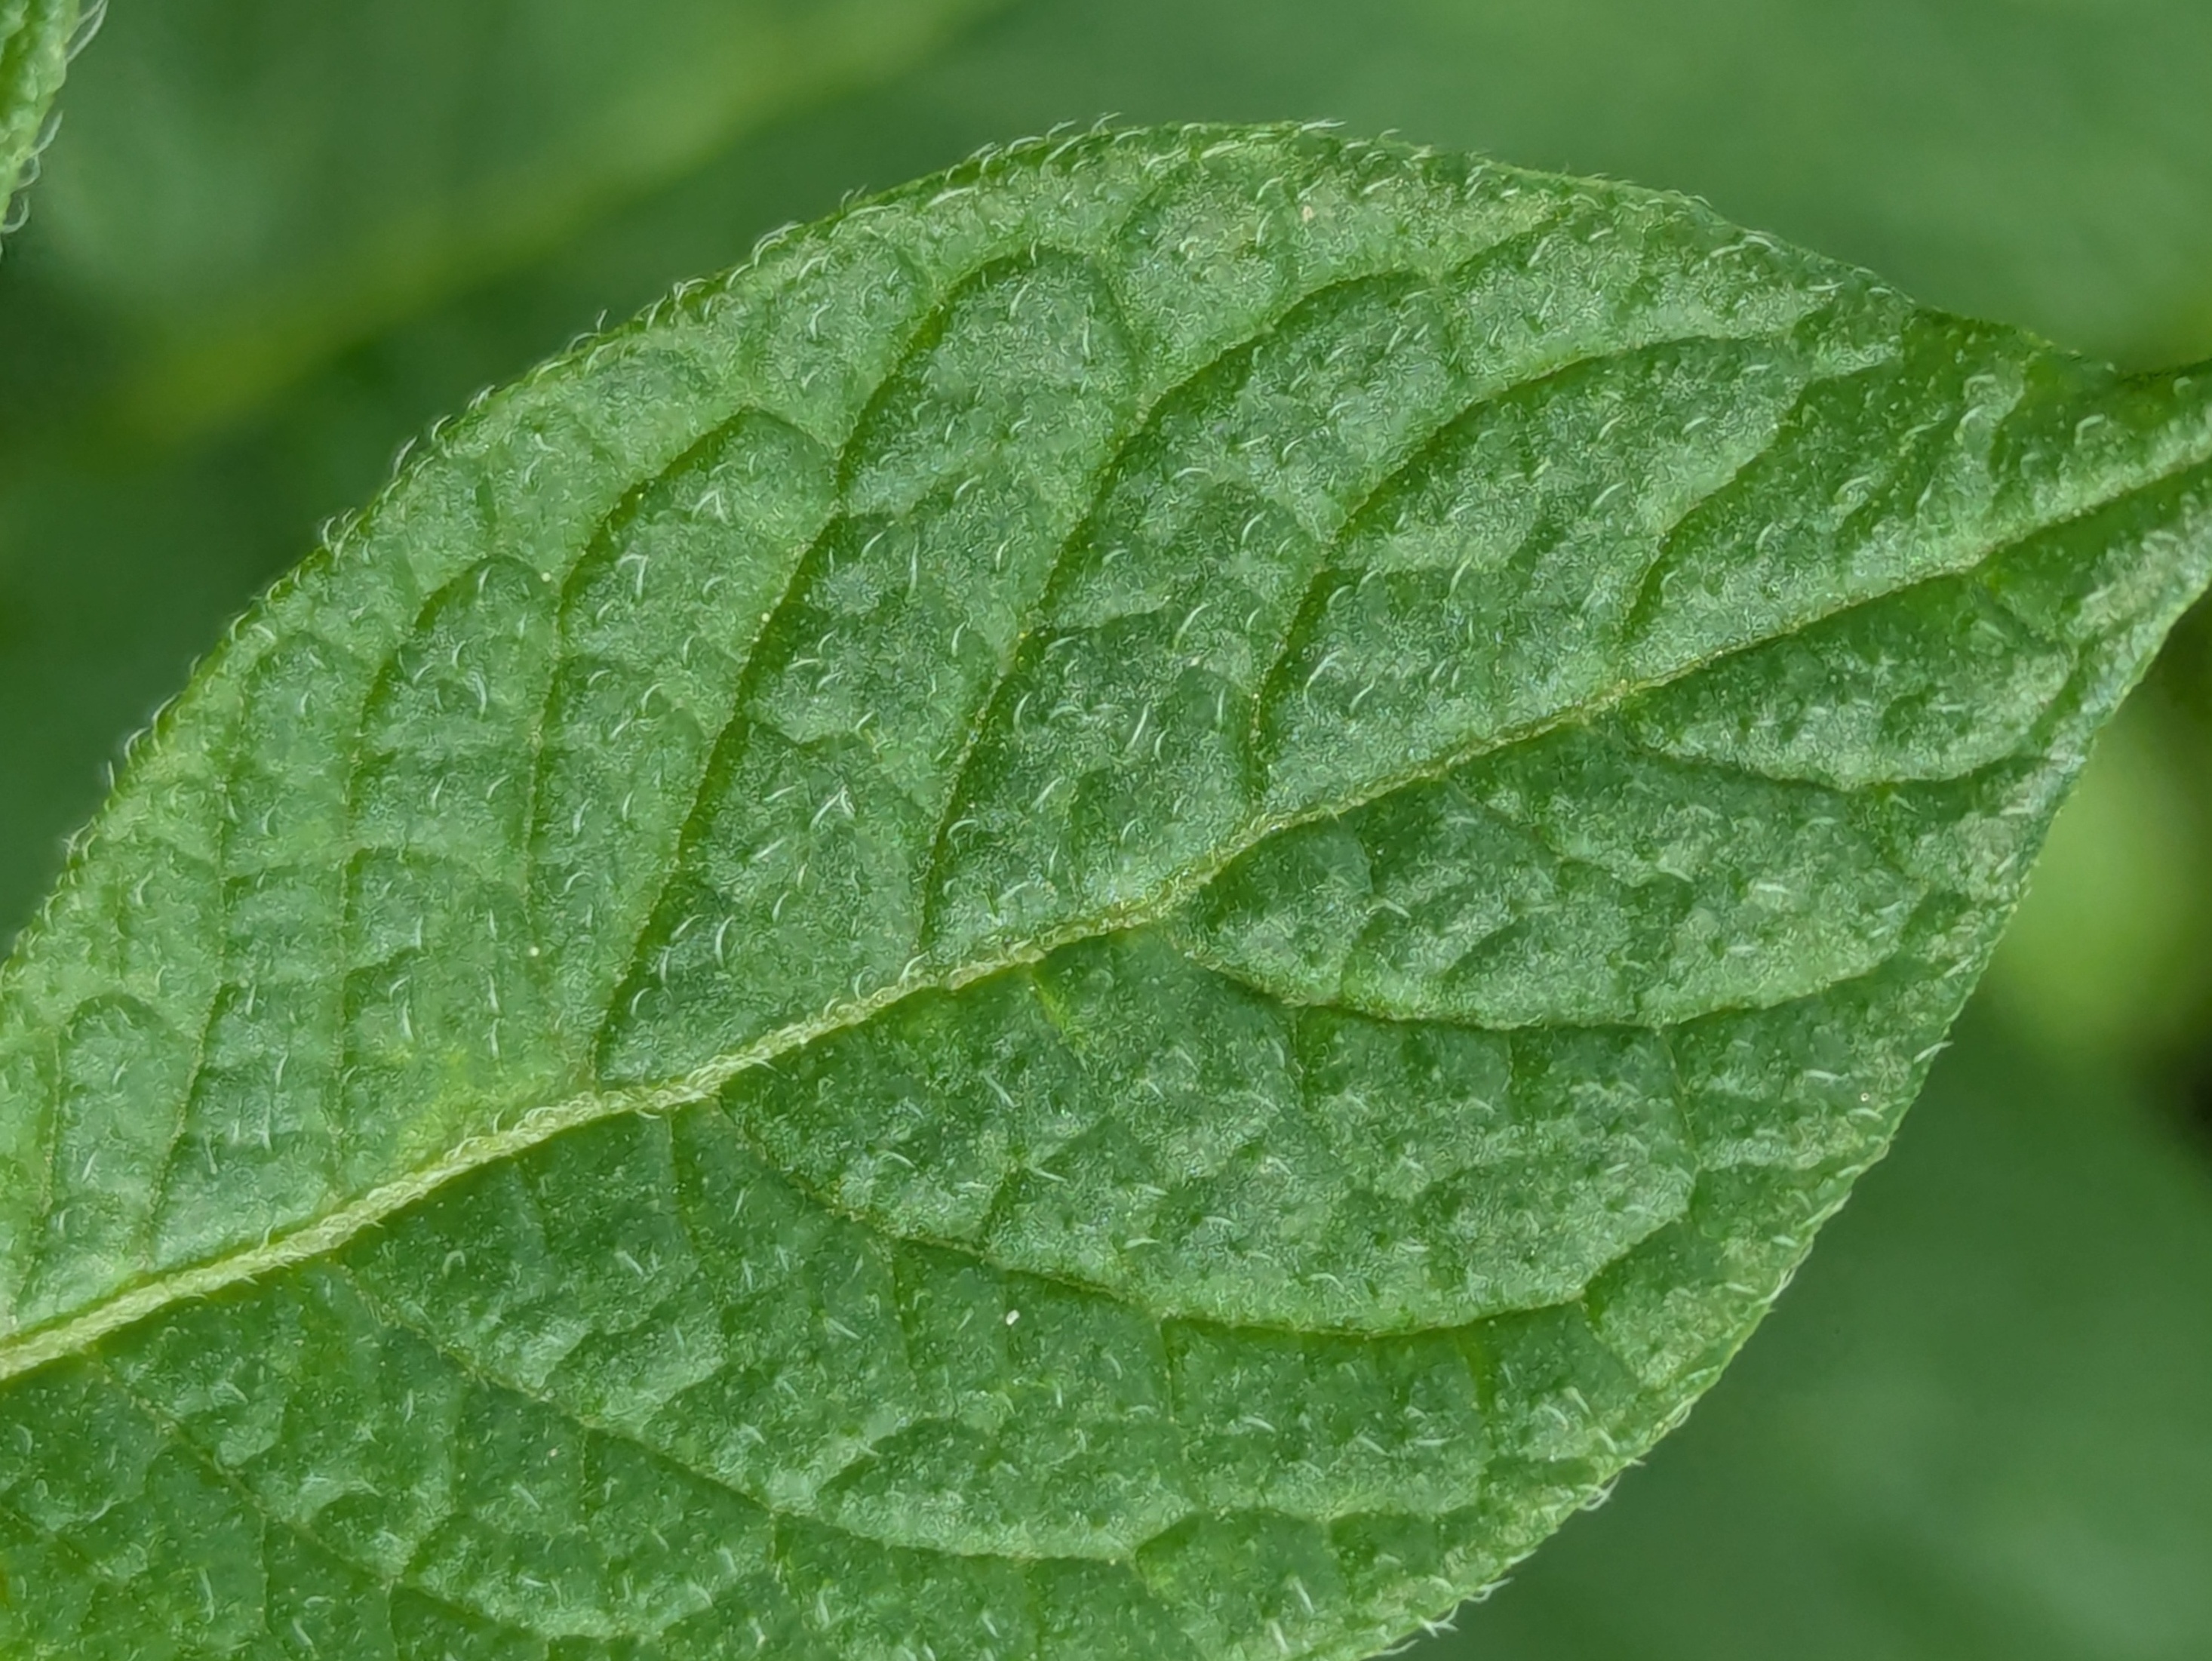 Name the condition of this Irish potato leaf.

healthy
